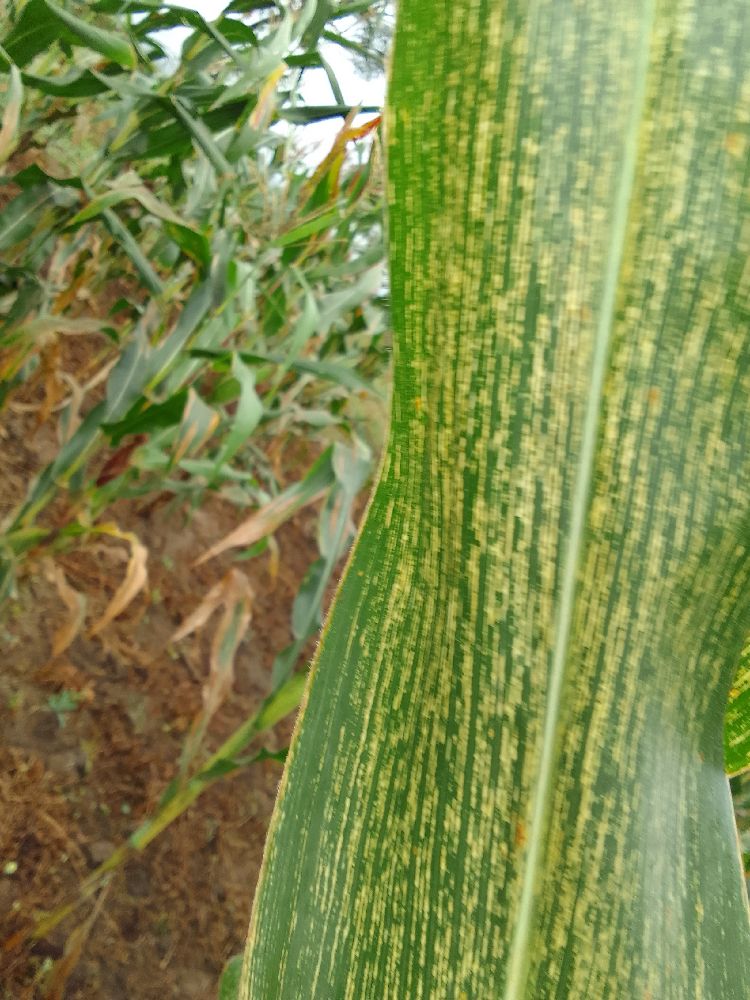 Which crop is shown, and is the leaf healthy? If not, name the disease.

maize, maize streak virus
